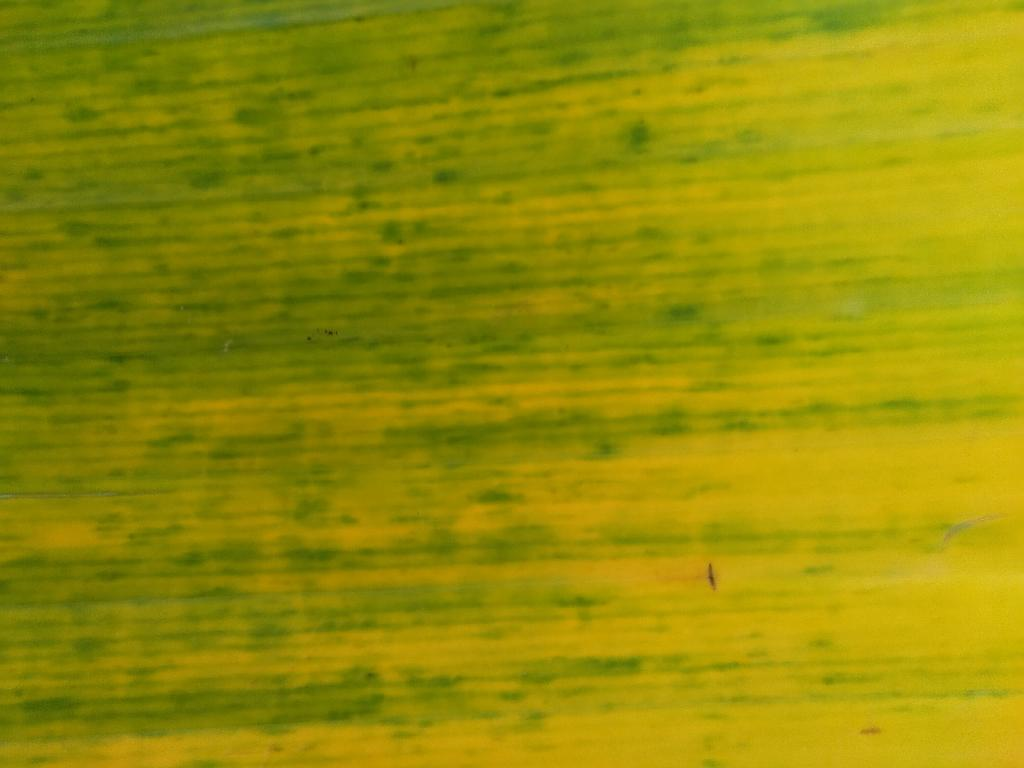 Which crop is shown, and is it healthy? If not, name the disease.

banana, fusarium wilt race 1
